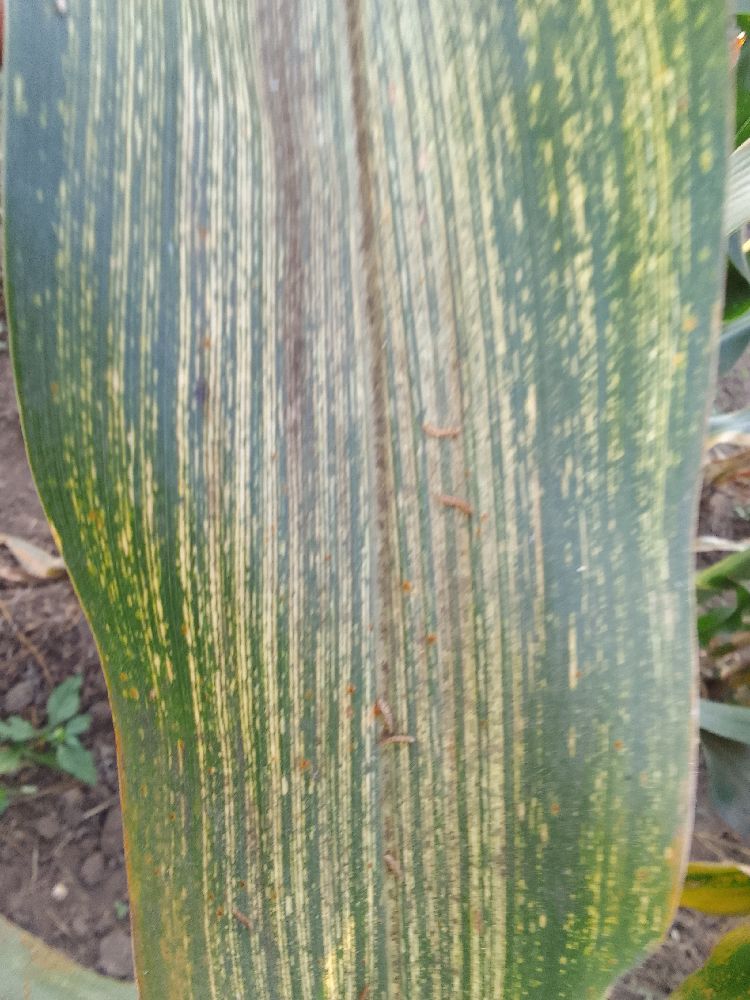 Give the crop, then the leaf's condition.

maize, maize streak virus
